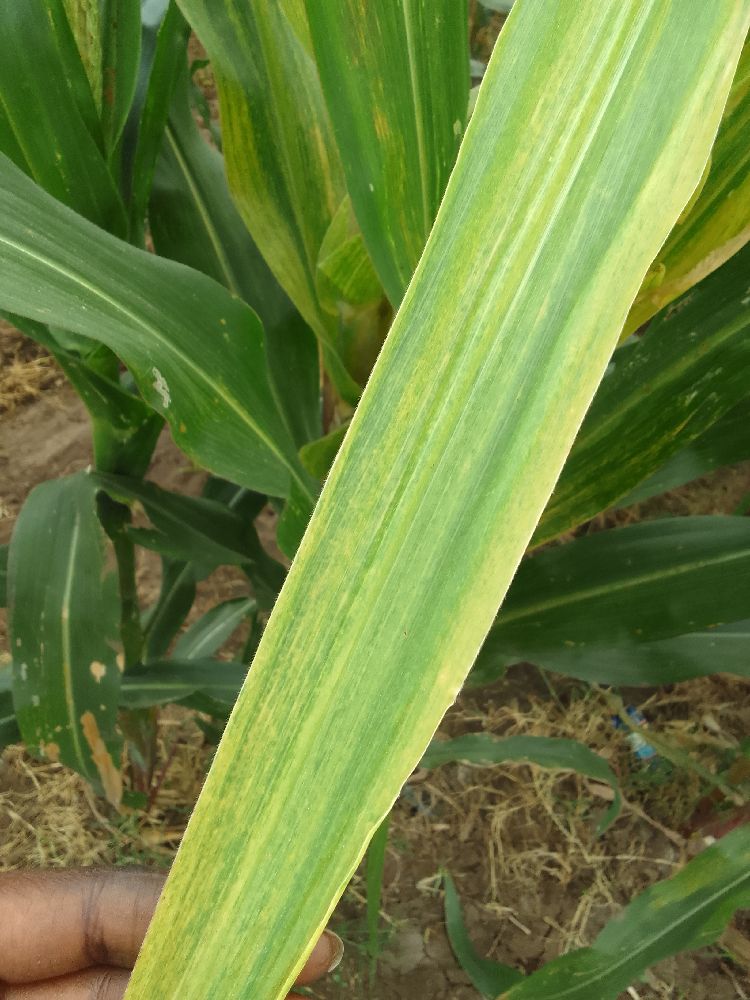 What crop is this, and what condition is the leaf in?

maize, maize lethal necrosis
